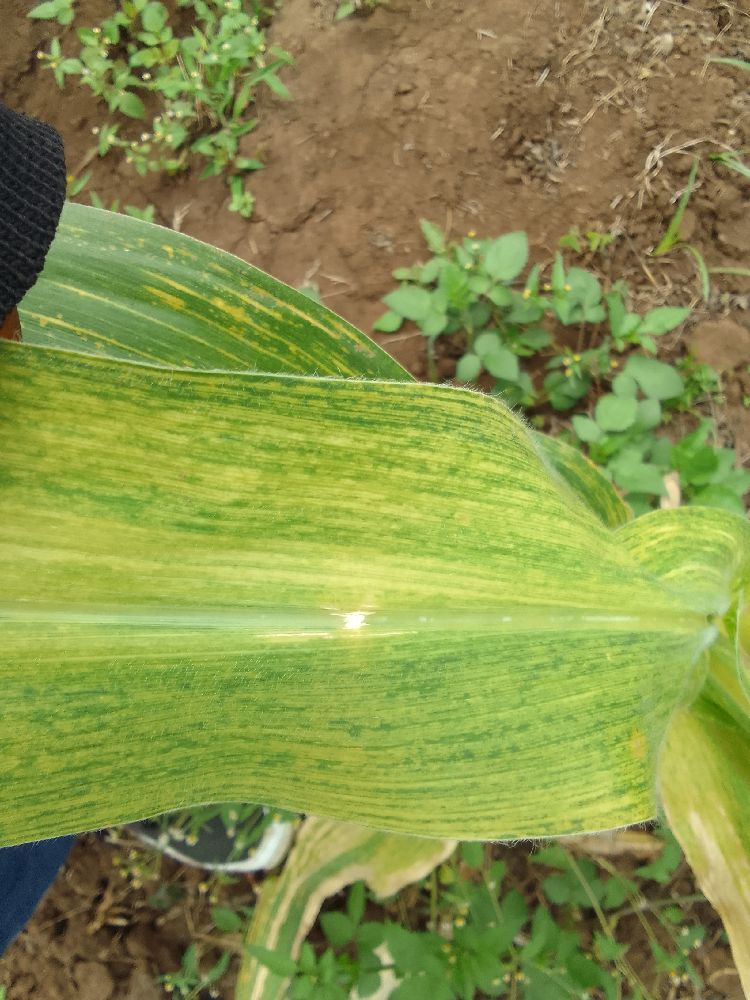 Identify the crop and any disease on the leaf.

maize, maize lethal necrosis
